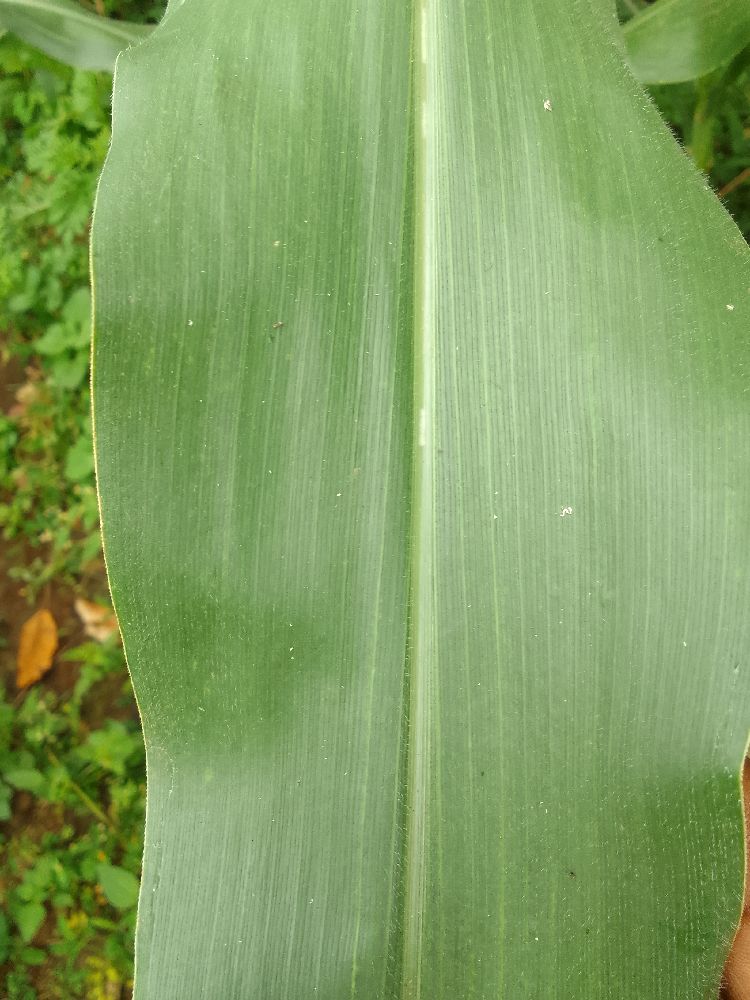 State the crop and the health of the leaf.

maize, healthy
